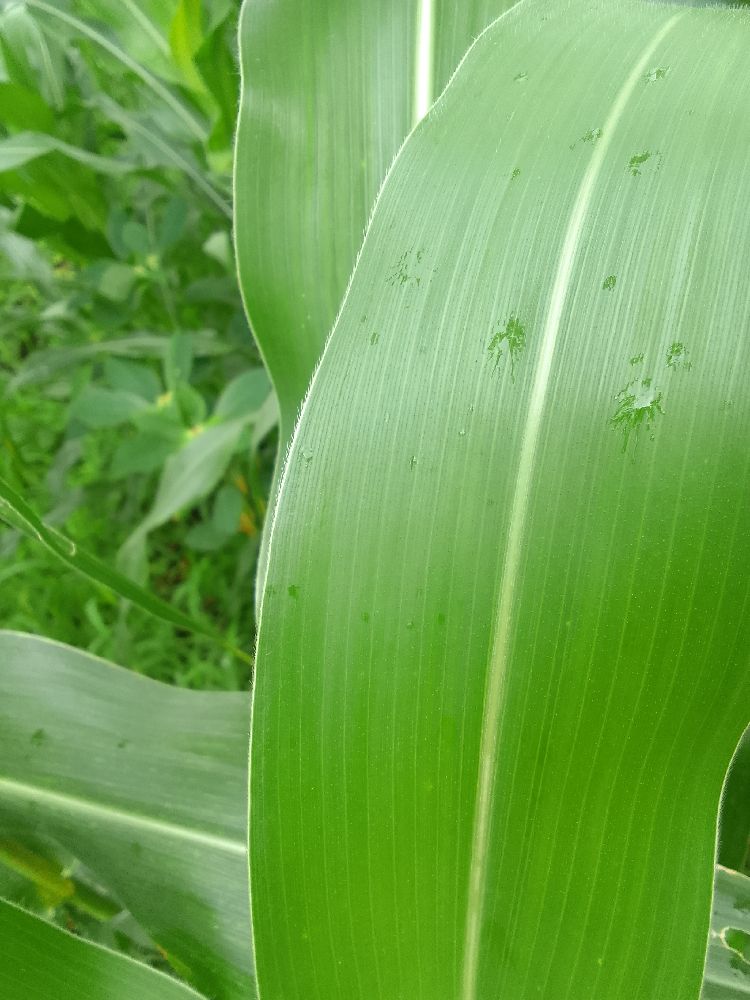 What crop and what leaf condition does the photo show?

maize, healthy
